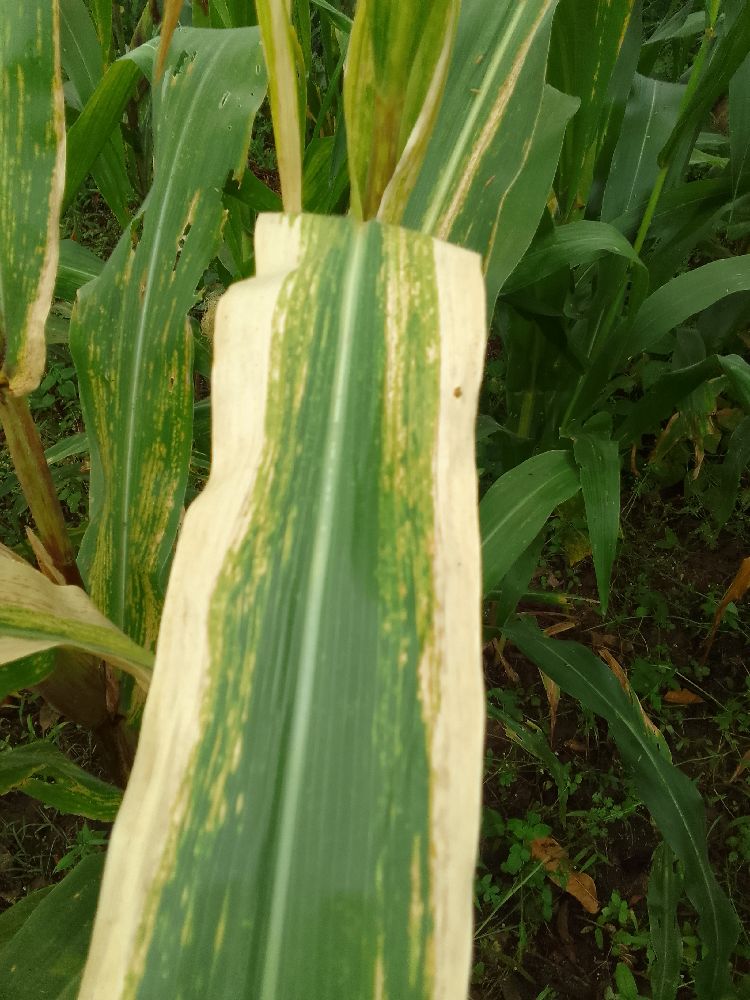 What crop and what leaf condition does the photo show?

maize, maize lethal necrosis
